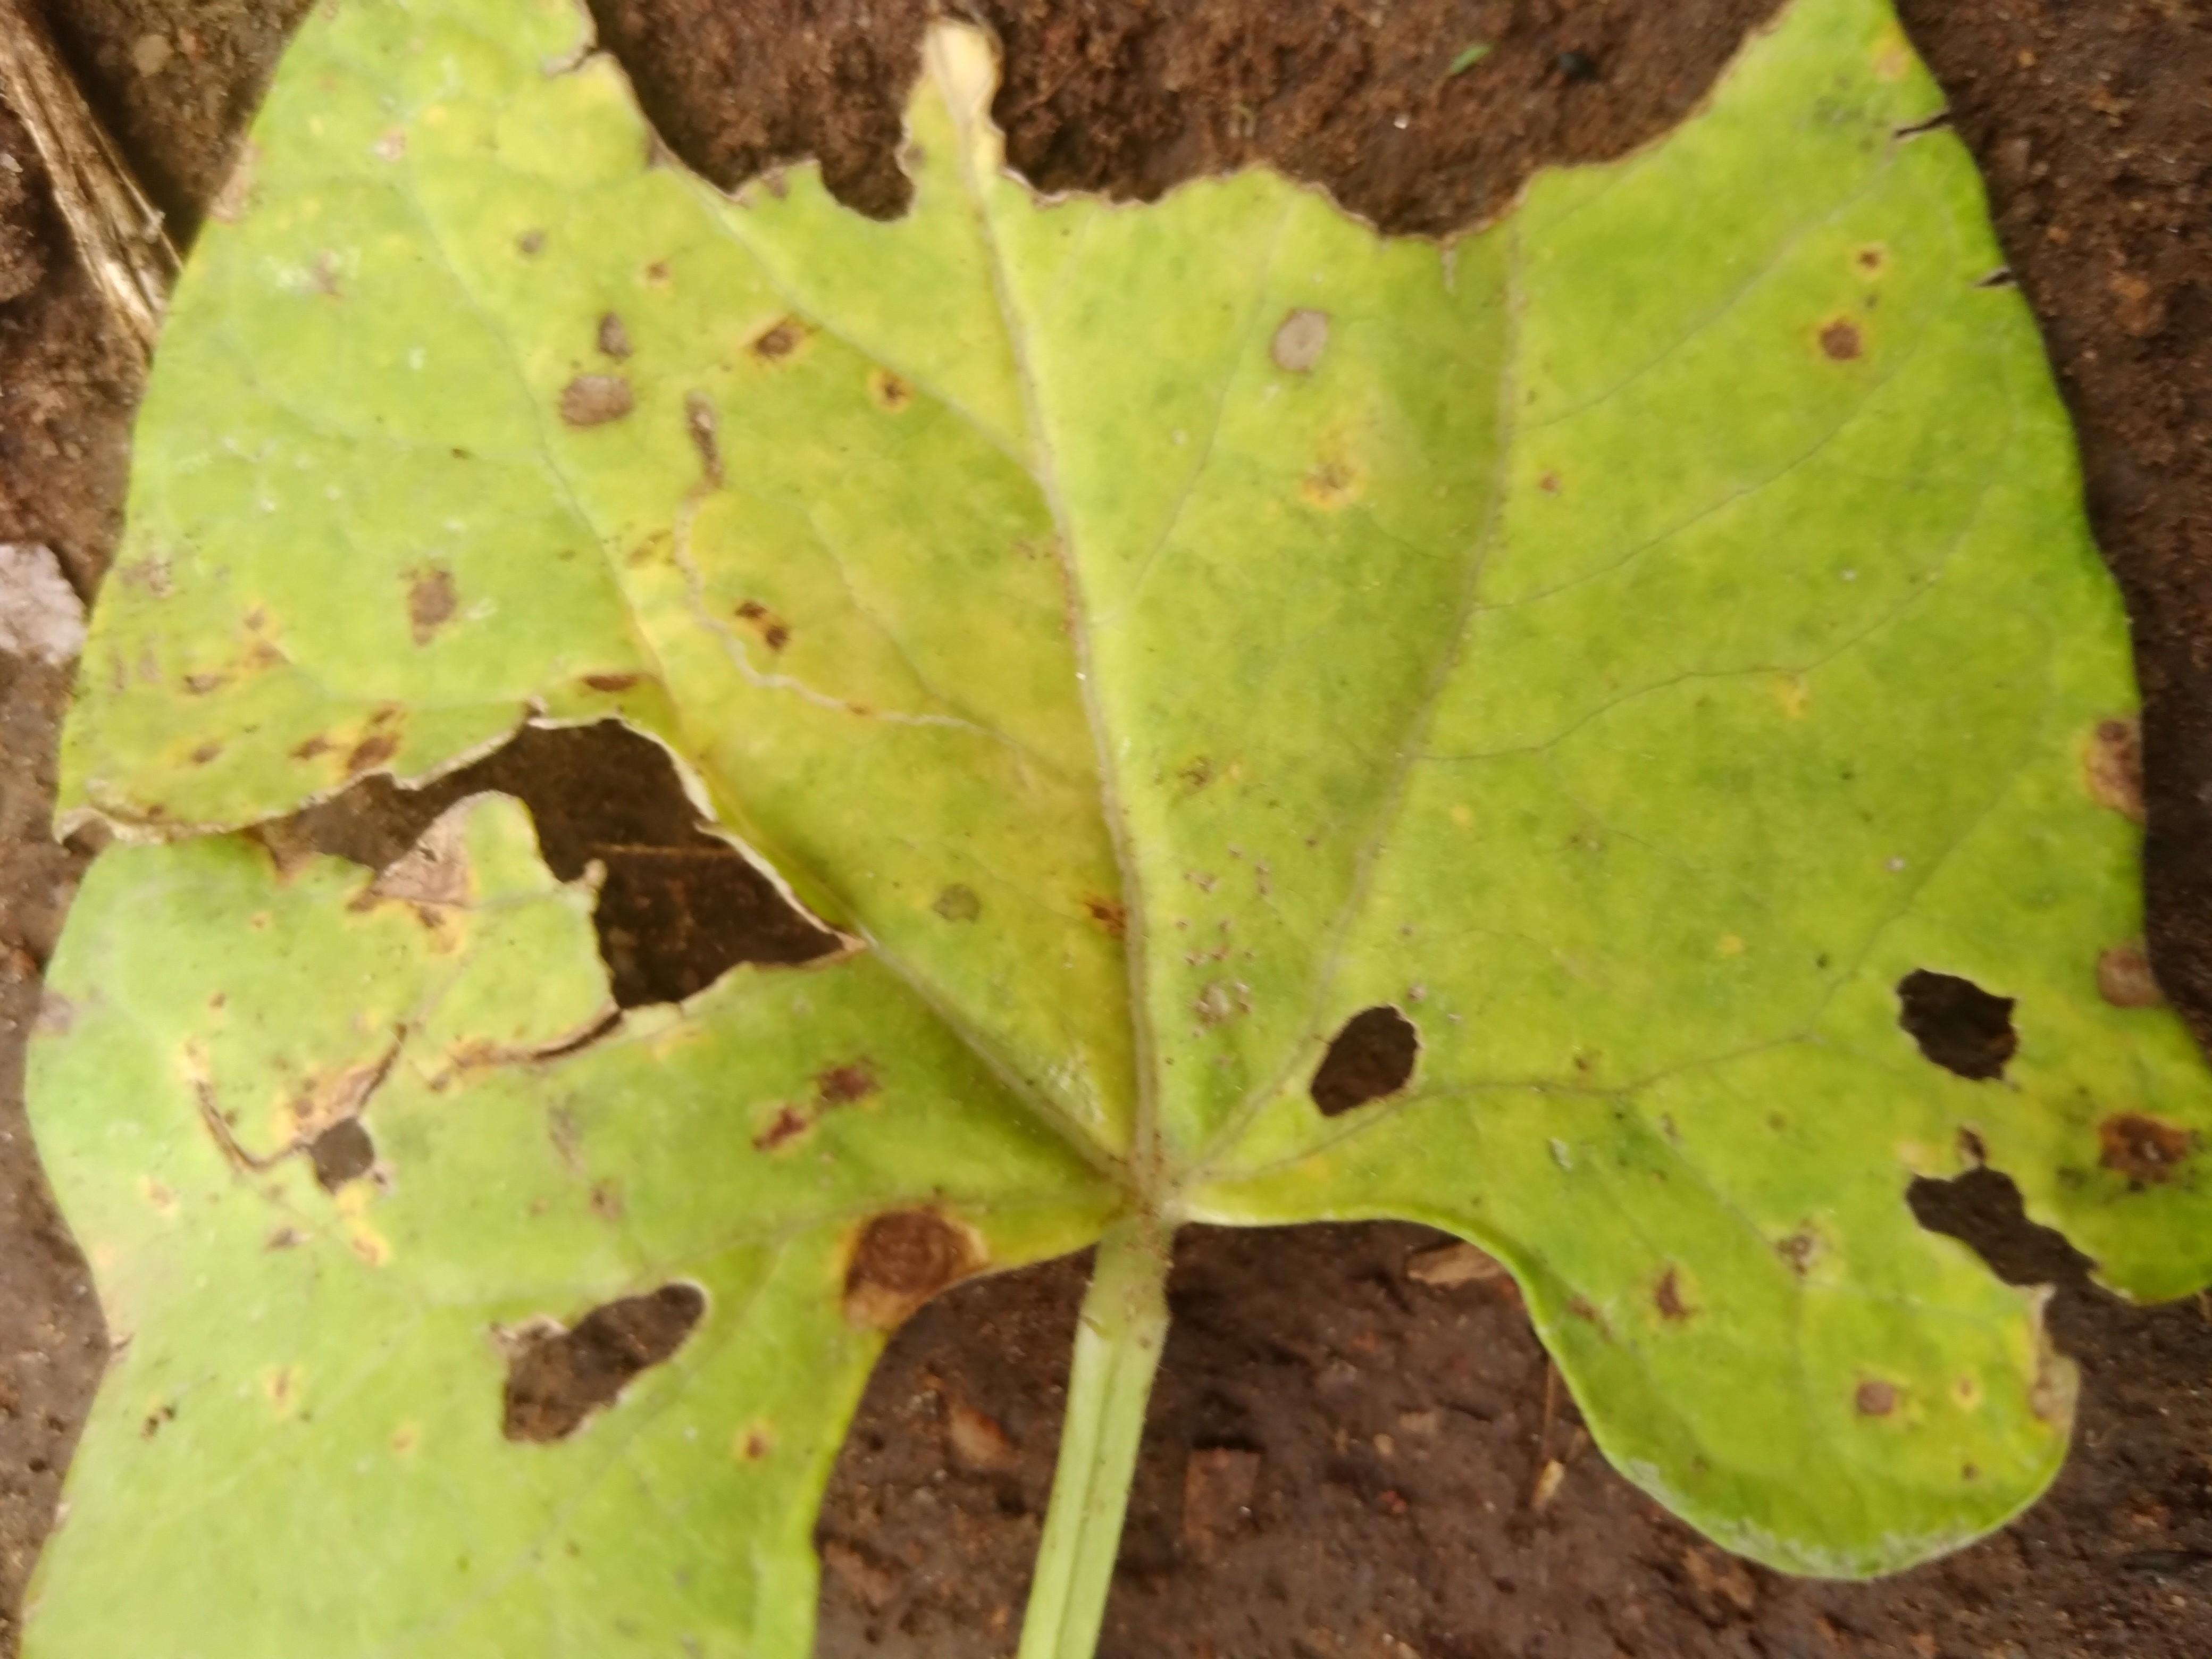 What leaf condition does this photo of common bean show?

rust
